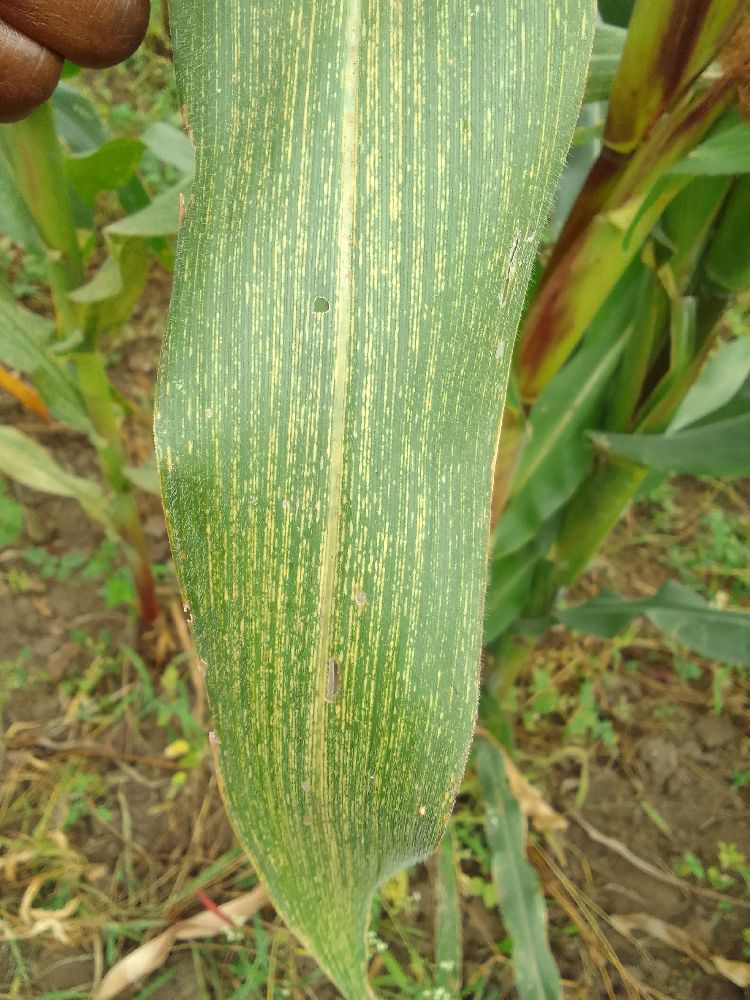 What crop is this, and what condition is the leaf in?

maize, maize streak virus
